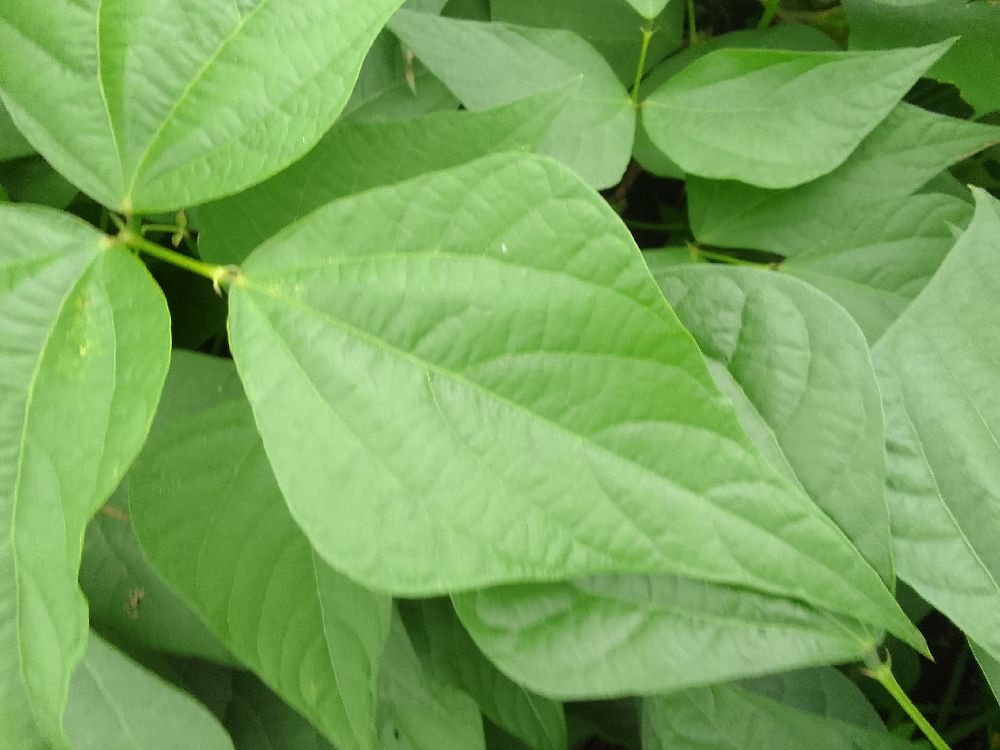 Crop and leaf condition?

common bean, healthy
